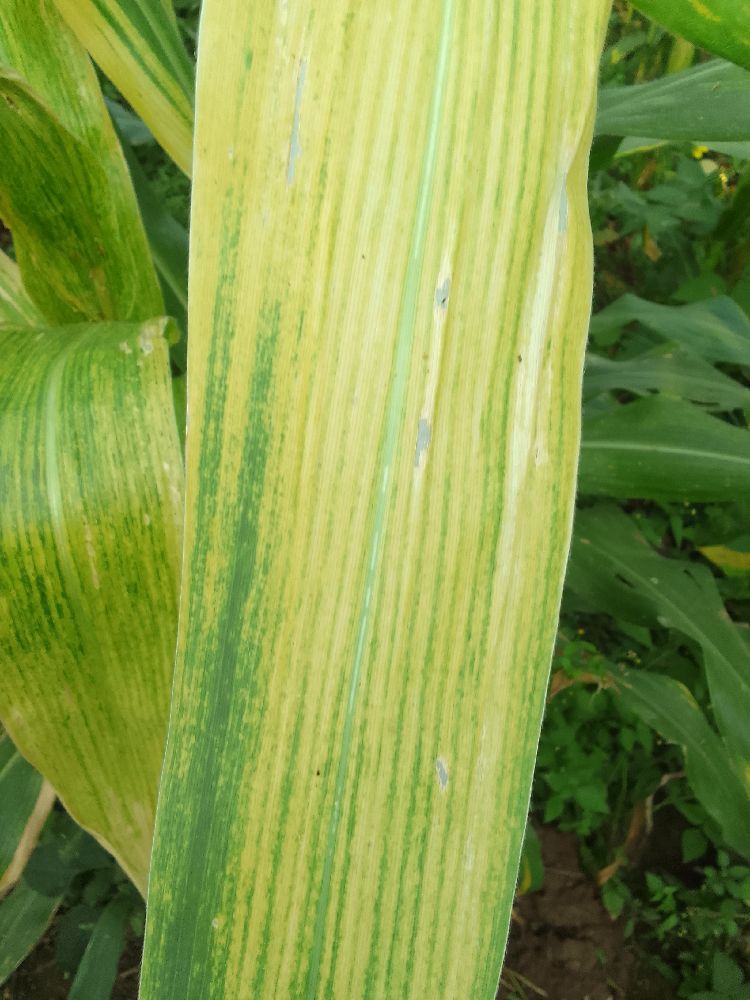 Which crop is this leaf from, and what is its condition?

maize, maize lethal necrosis
